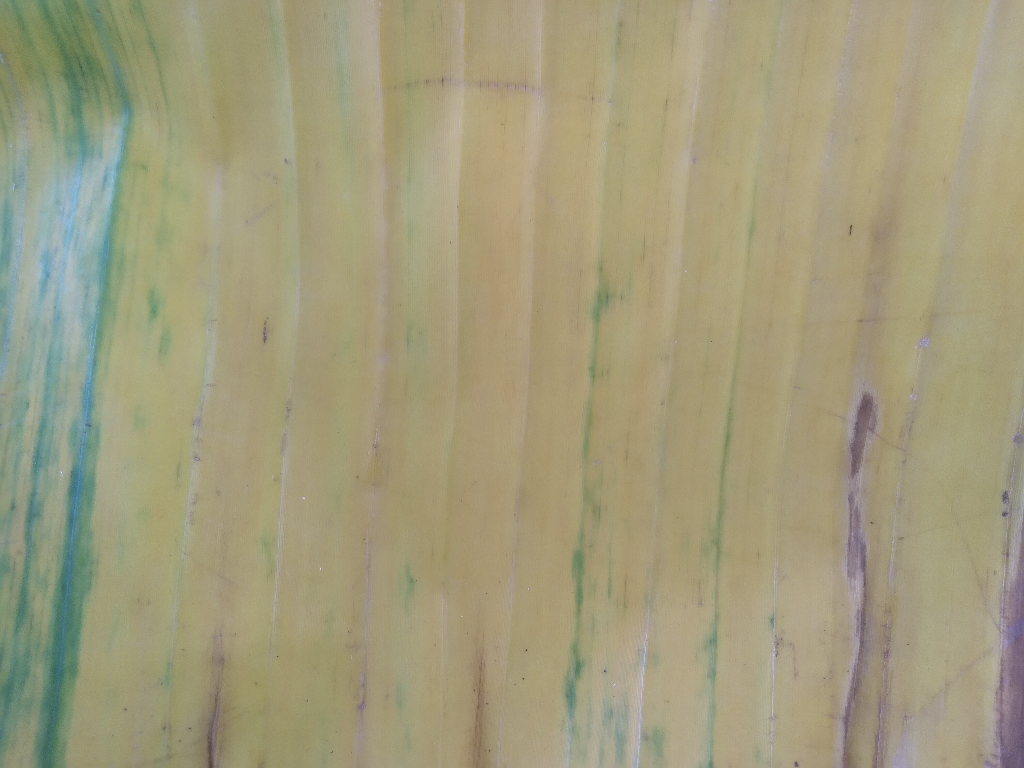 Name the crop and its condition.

banana, fusarium wilt race 1
